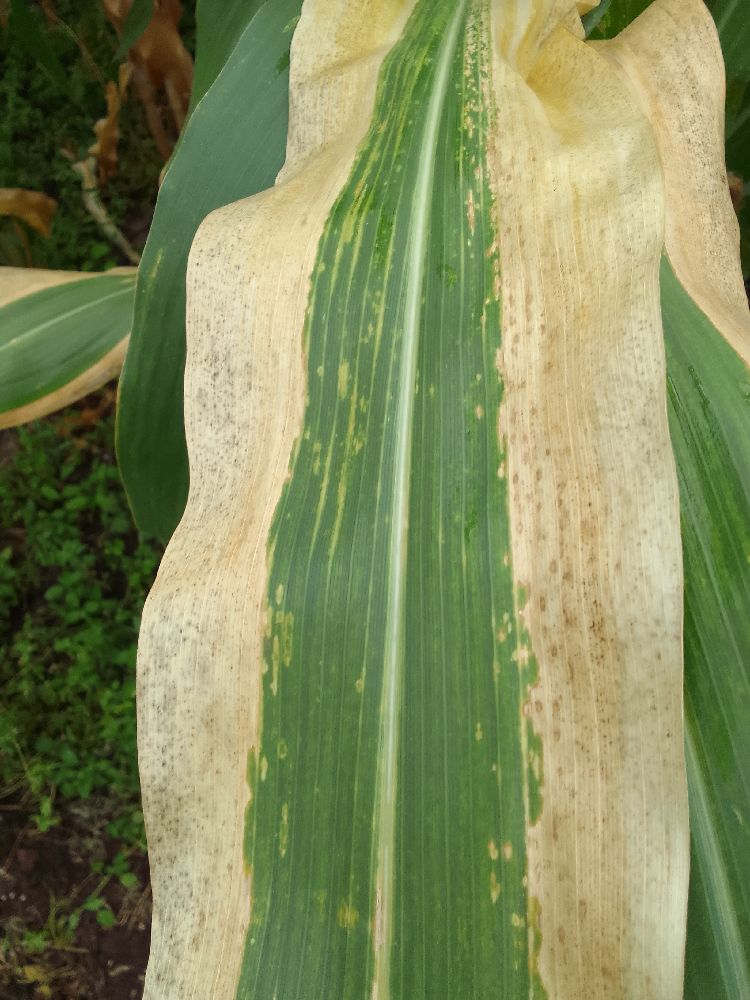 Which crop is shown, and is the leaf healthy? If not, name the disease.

maize, maize lethal necrosis
